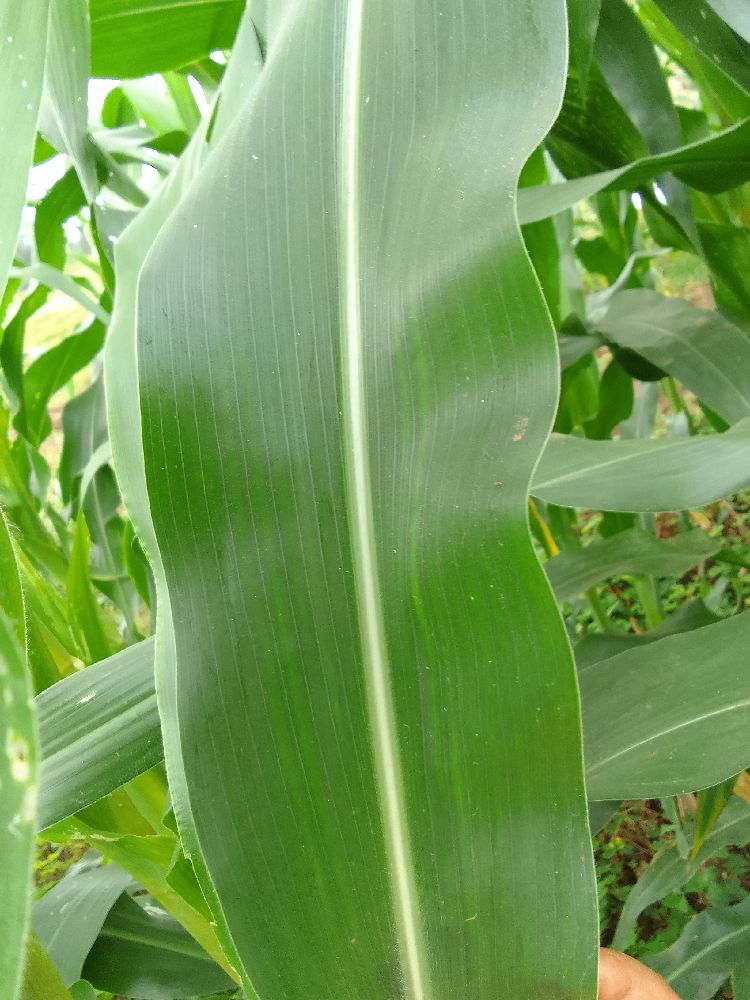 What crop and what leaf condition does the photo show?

maize, healthy
